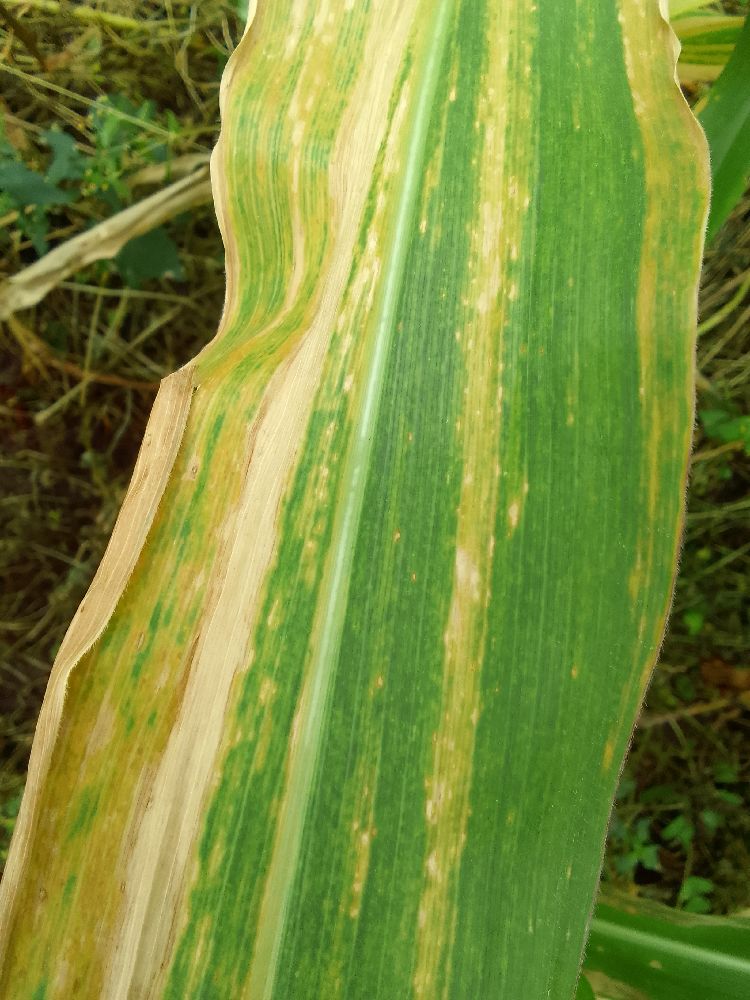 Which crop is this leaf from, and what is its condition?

maize, maize lethal necrosis
